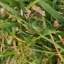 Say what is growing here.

grass
